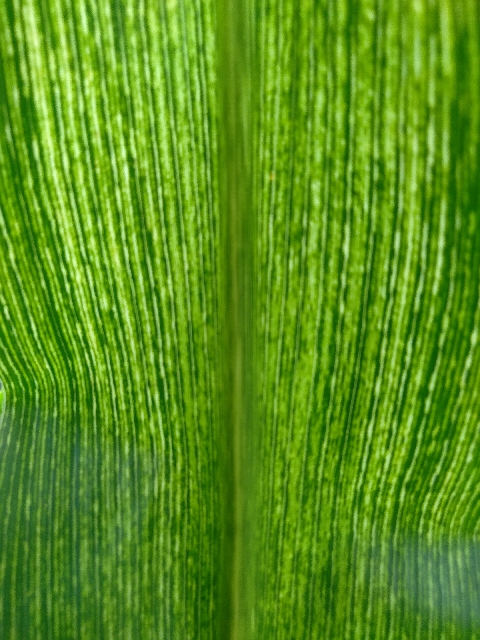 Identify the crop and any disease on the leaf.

maize, maize streak virus
